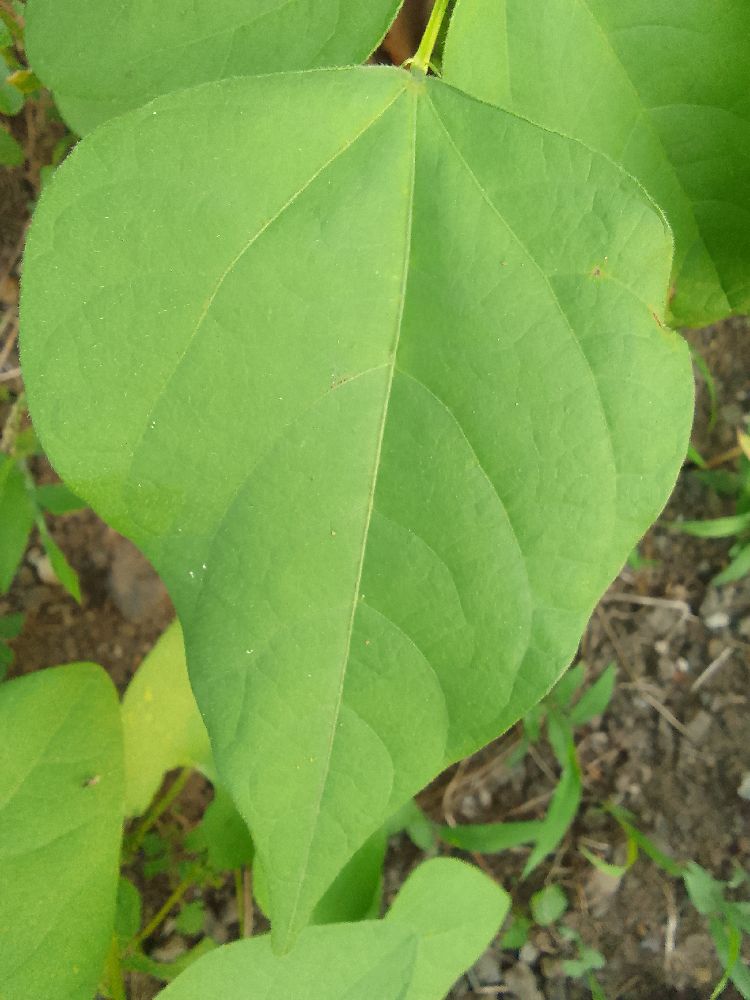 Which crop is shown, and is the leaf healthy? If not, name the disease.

common bean, healthy
